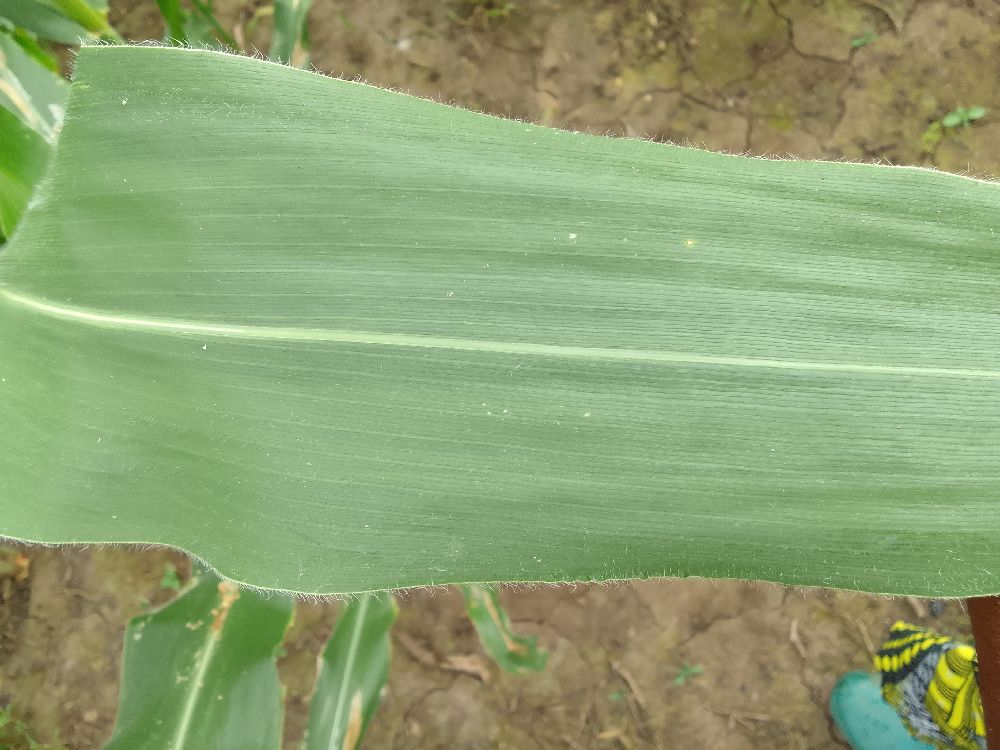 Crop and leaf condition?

maize, healthy
